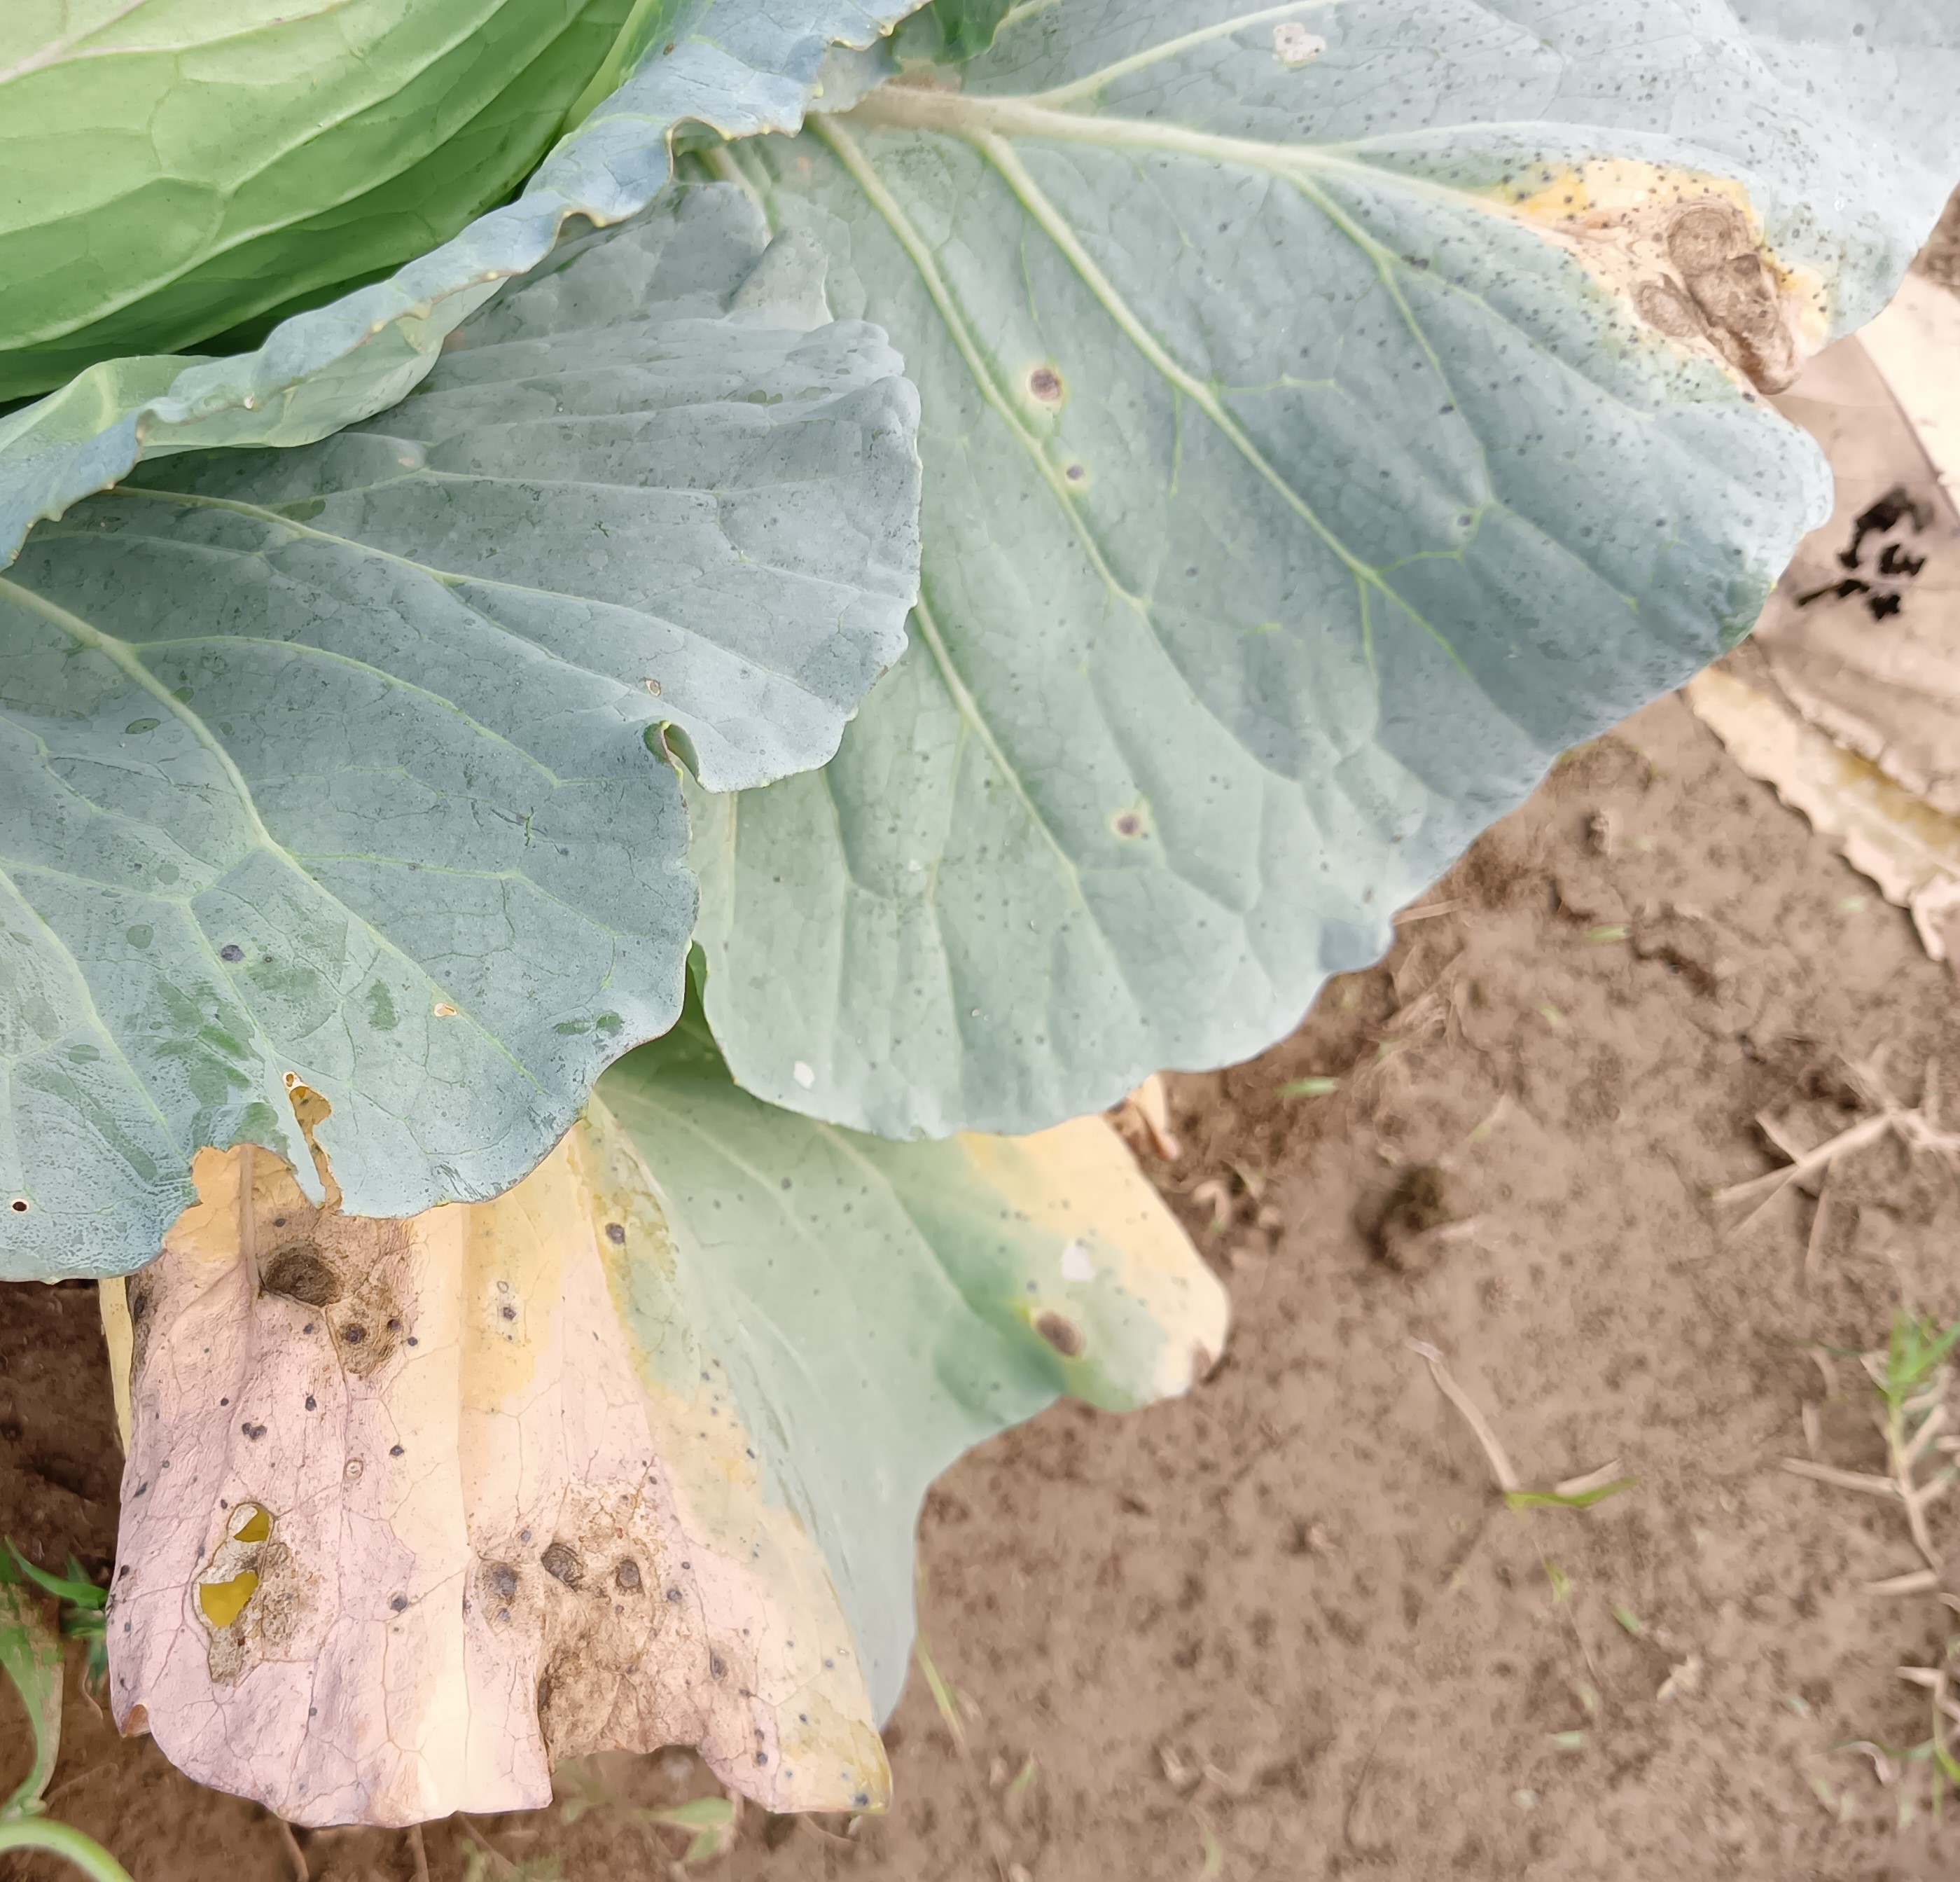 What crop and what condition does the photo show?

cabbage, alternaria
